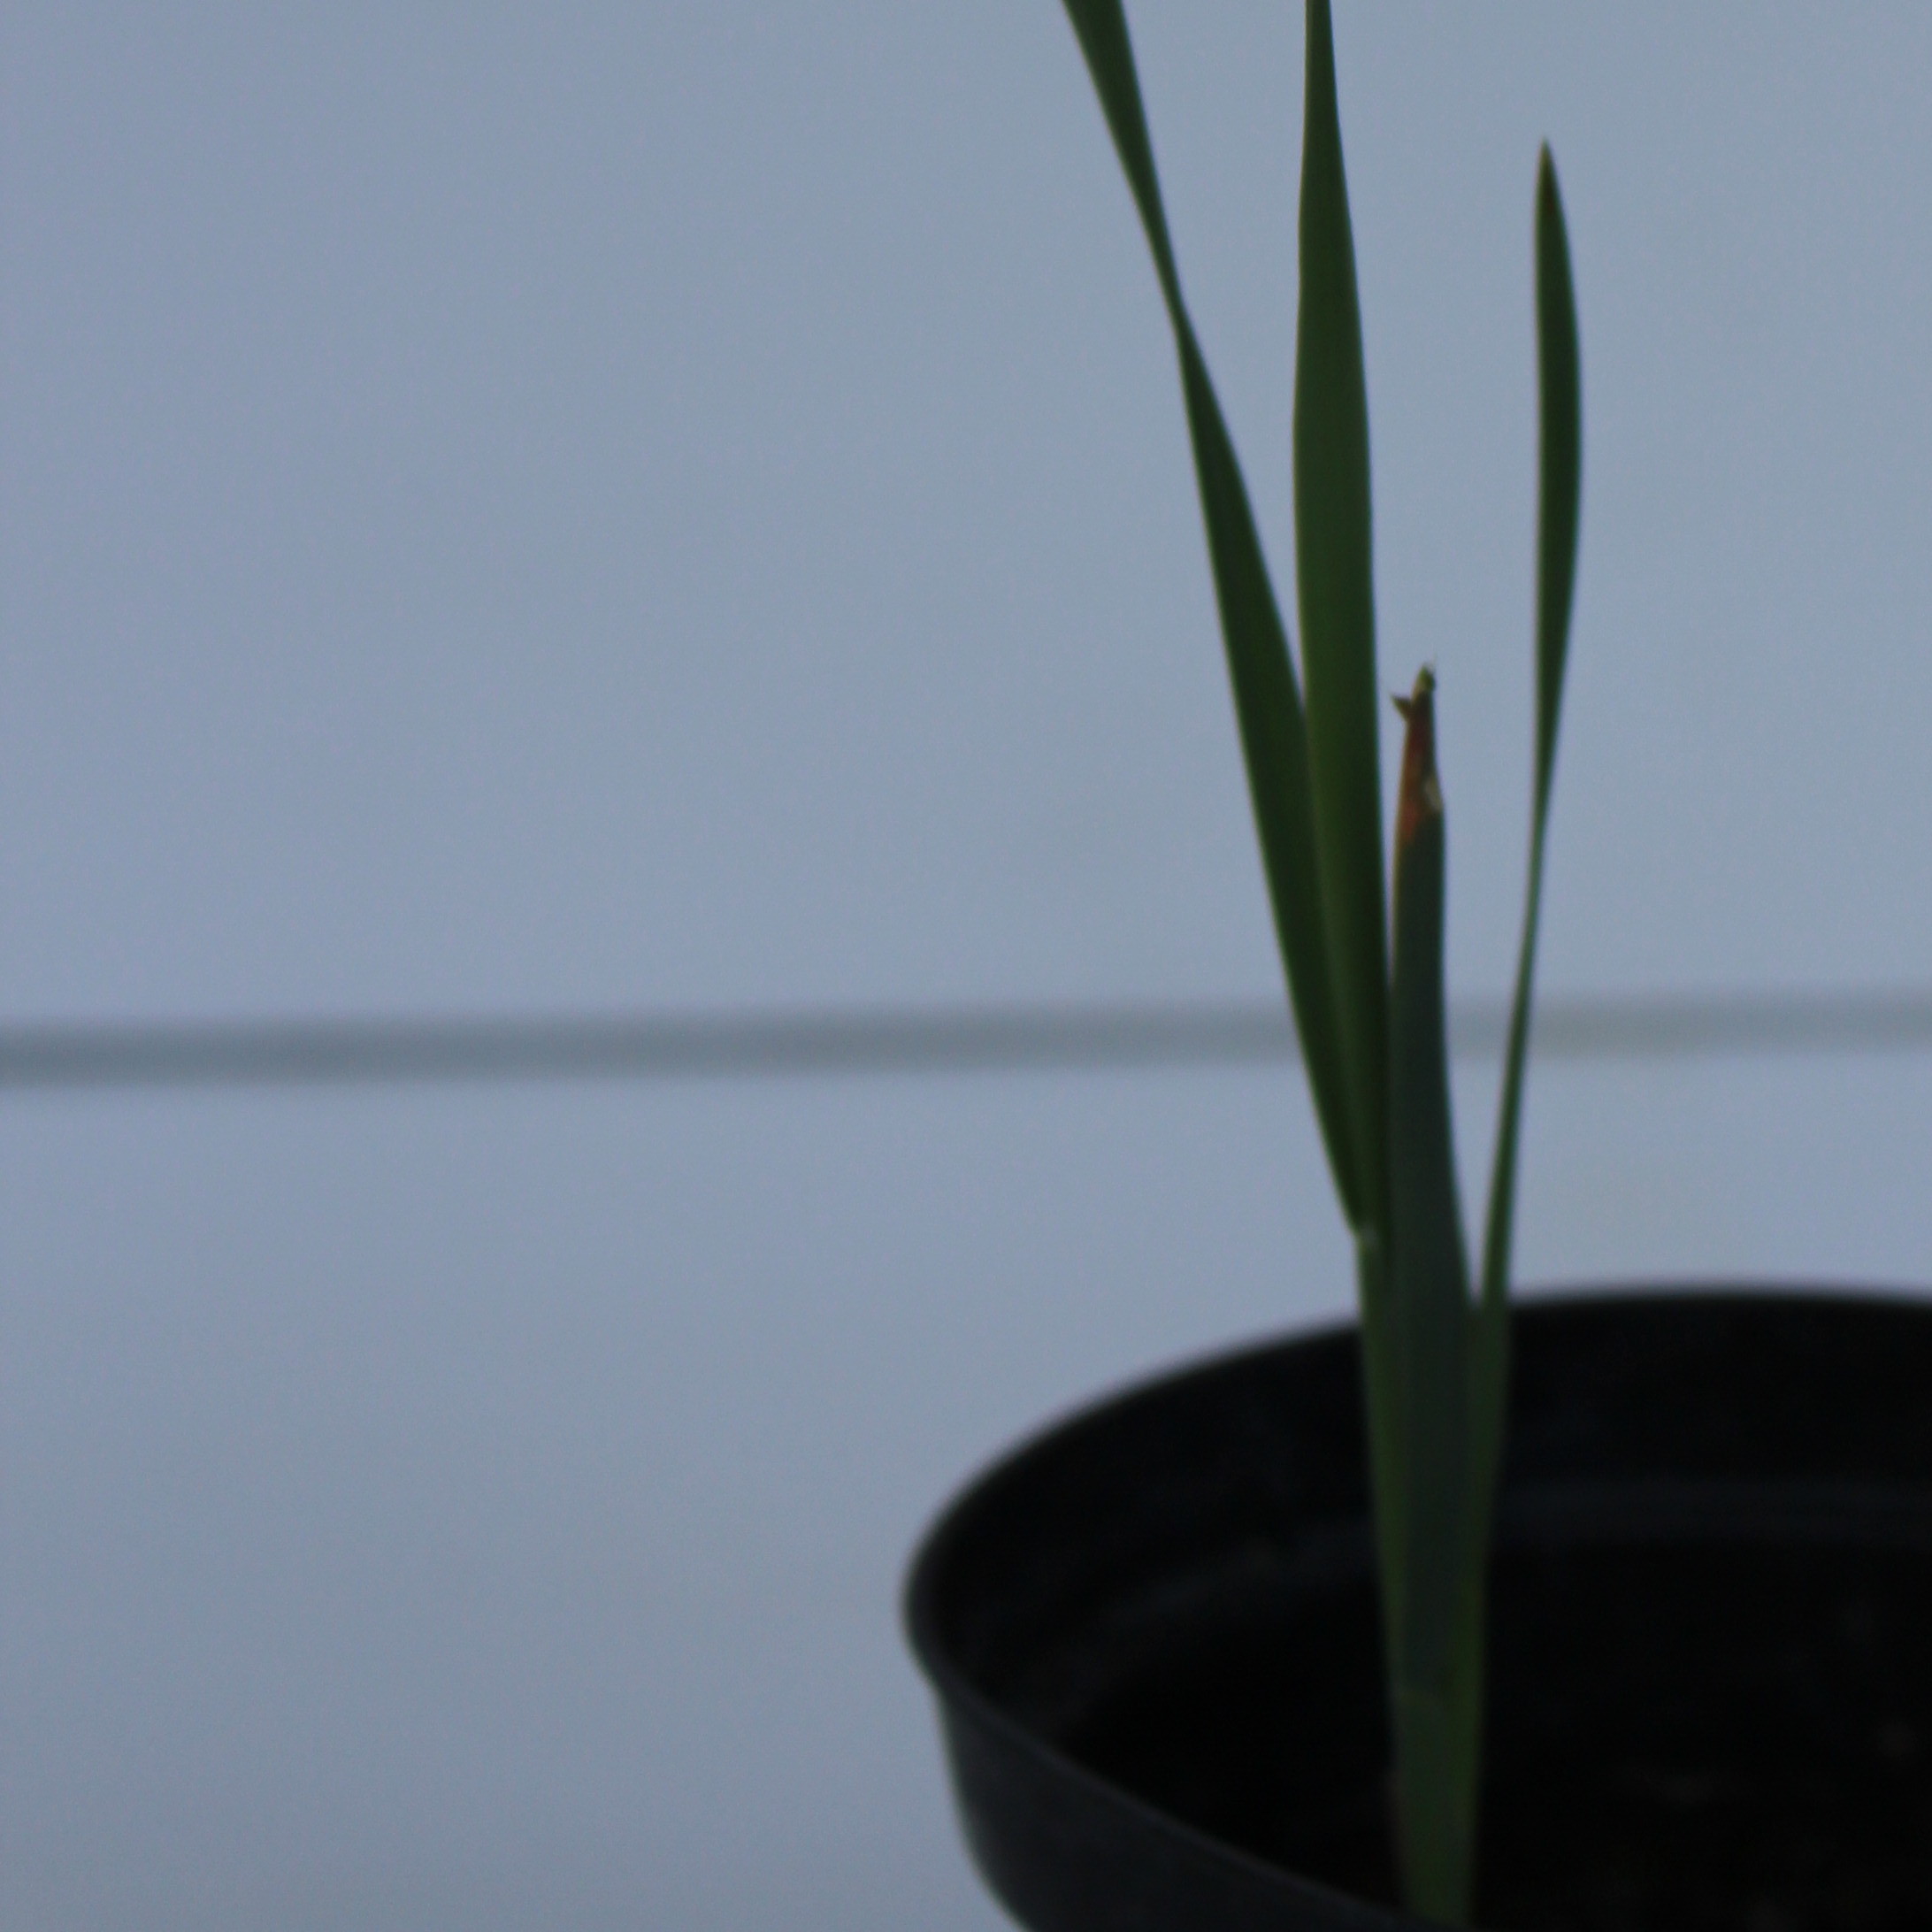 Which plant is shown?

Avena sterilis
